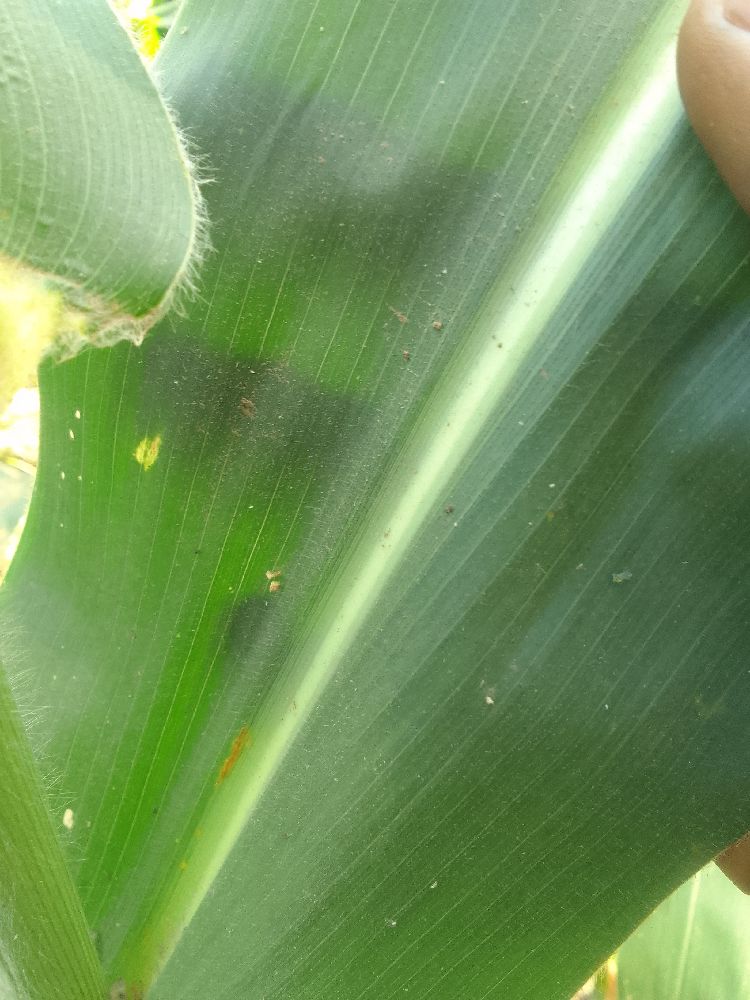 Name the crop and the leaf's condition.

maize, healthy
